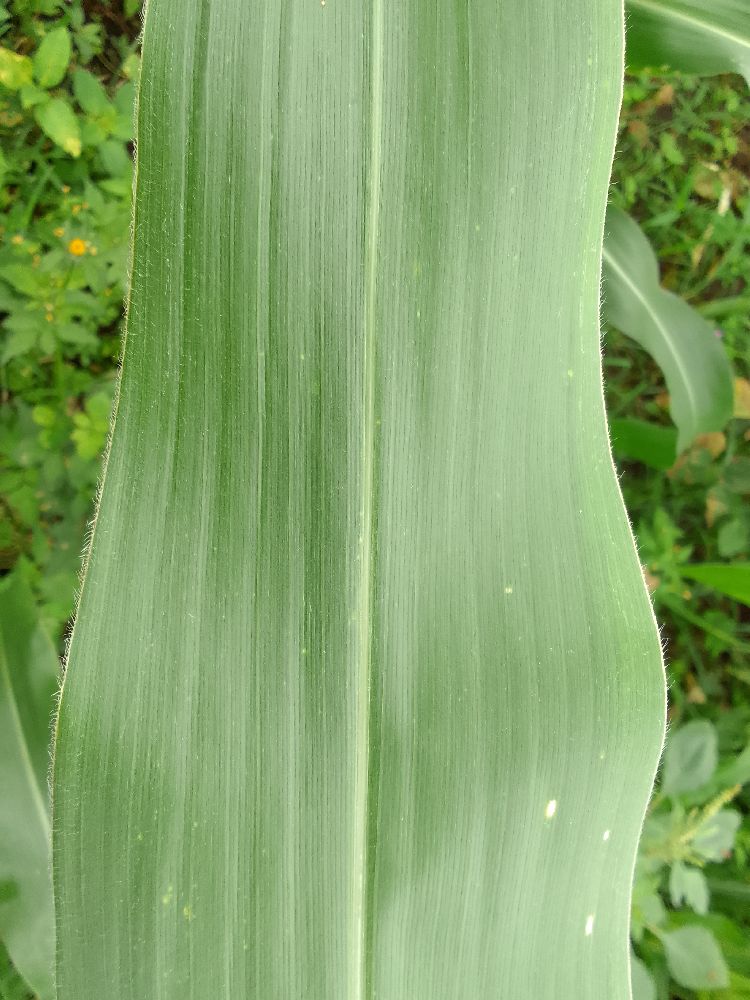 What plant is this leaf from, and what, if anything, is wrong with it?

maize, healthy
